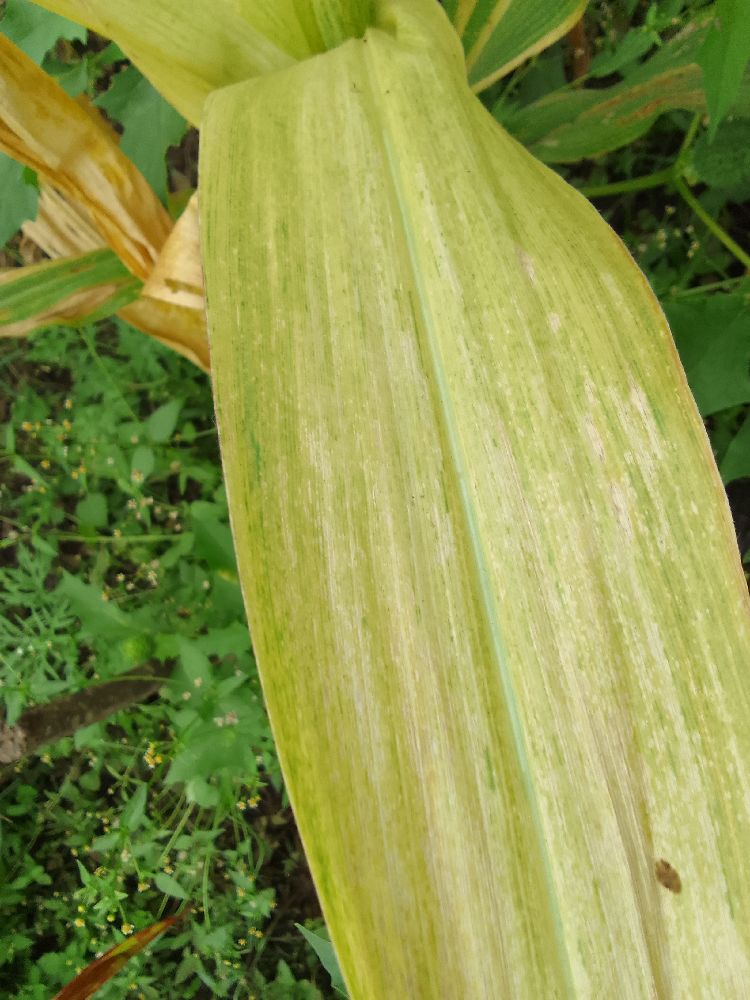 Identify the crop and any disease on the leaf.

maize, maize lethal necrosis
